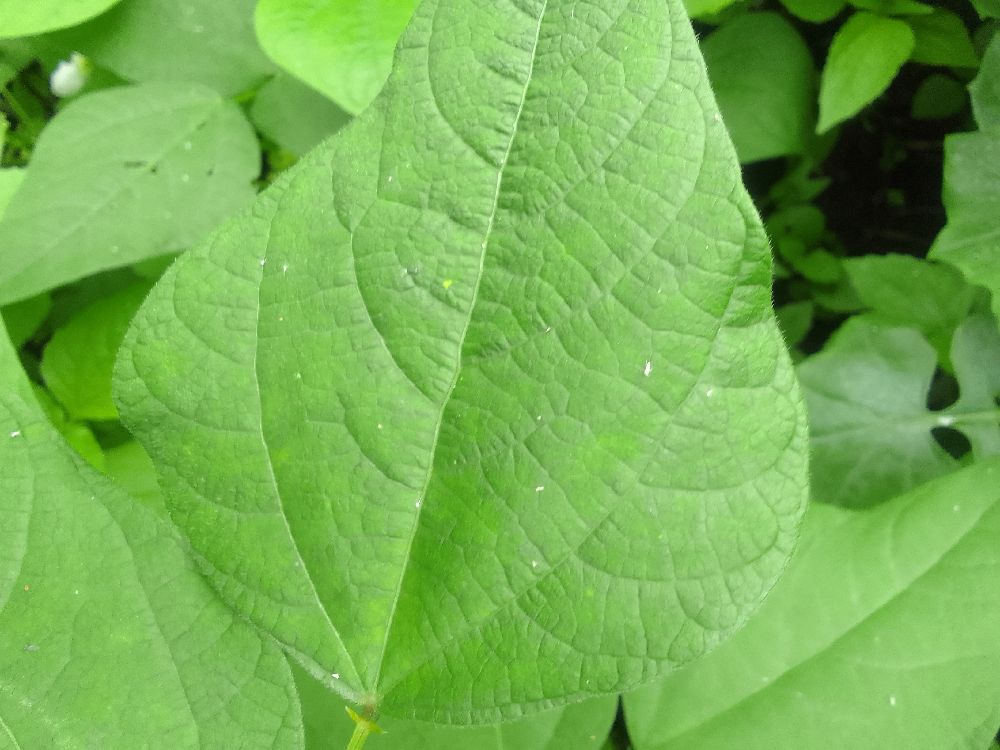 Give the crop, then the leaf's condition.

common bean, healthy
